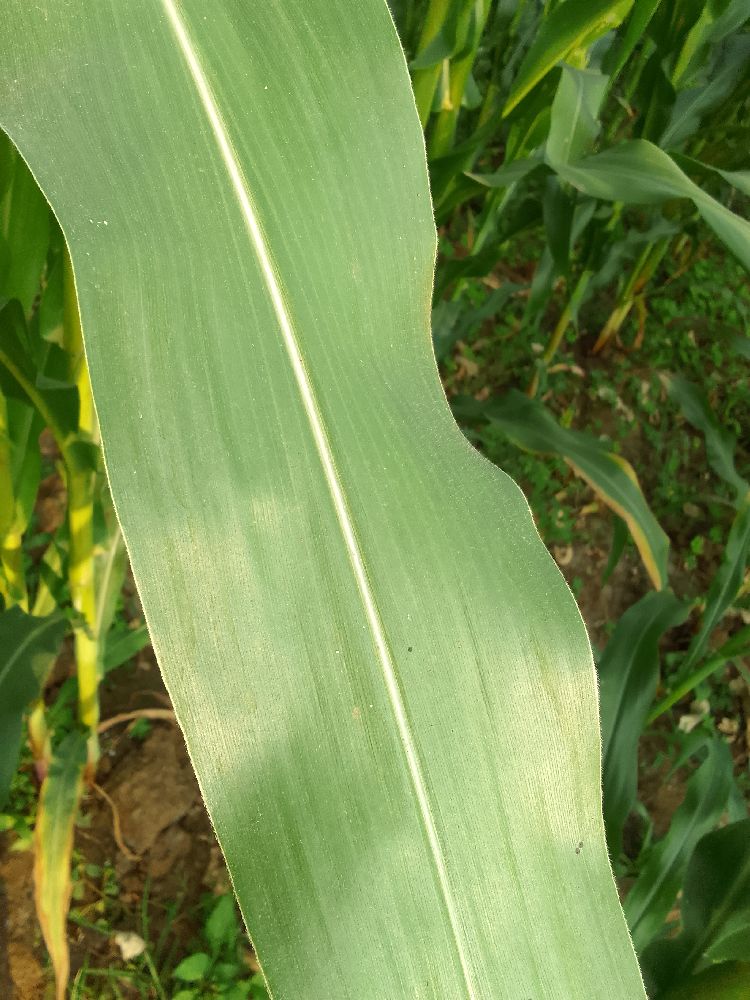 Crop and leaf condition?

maize, healthy
